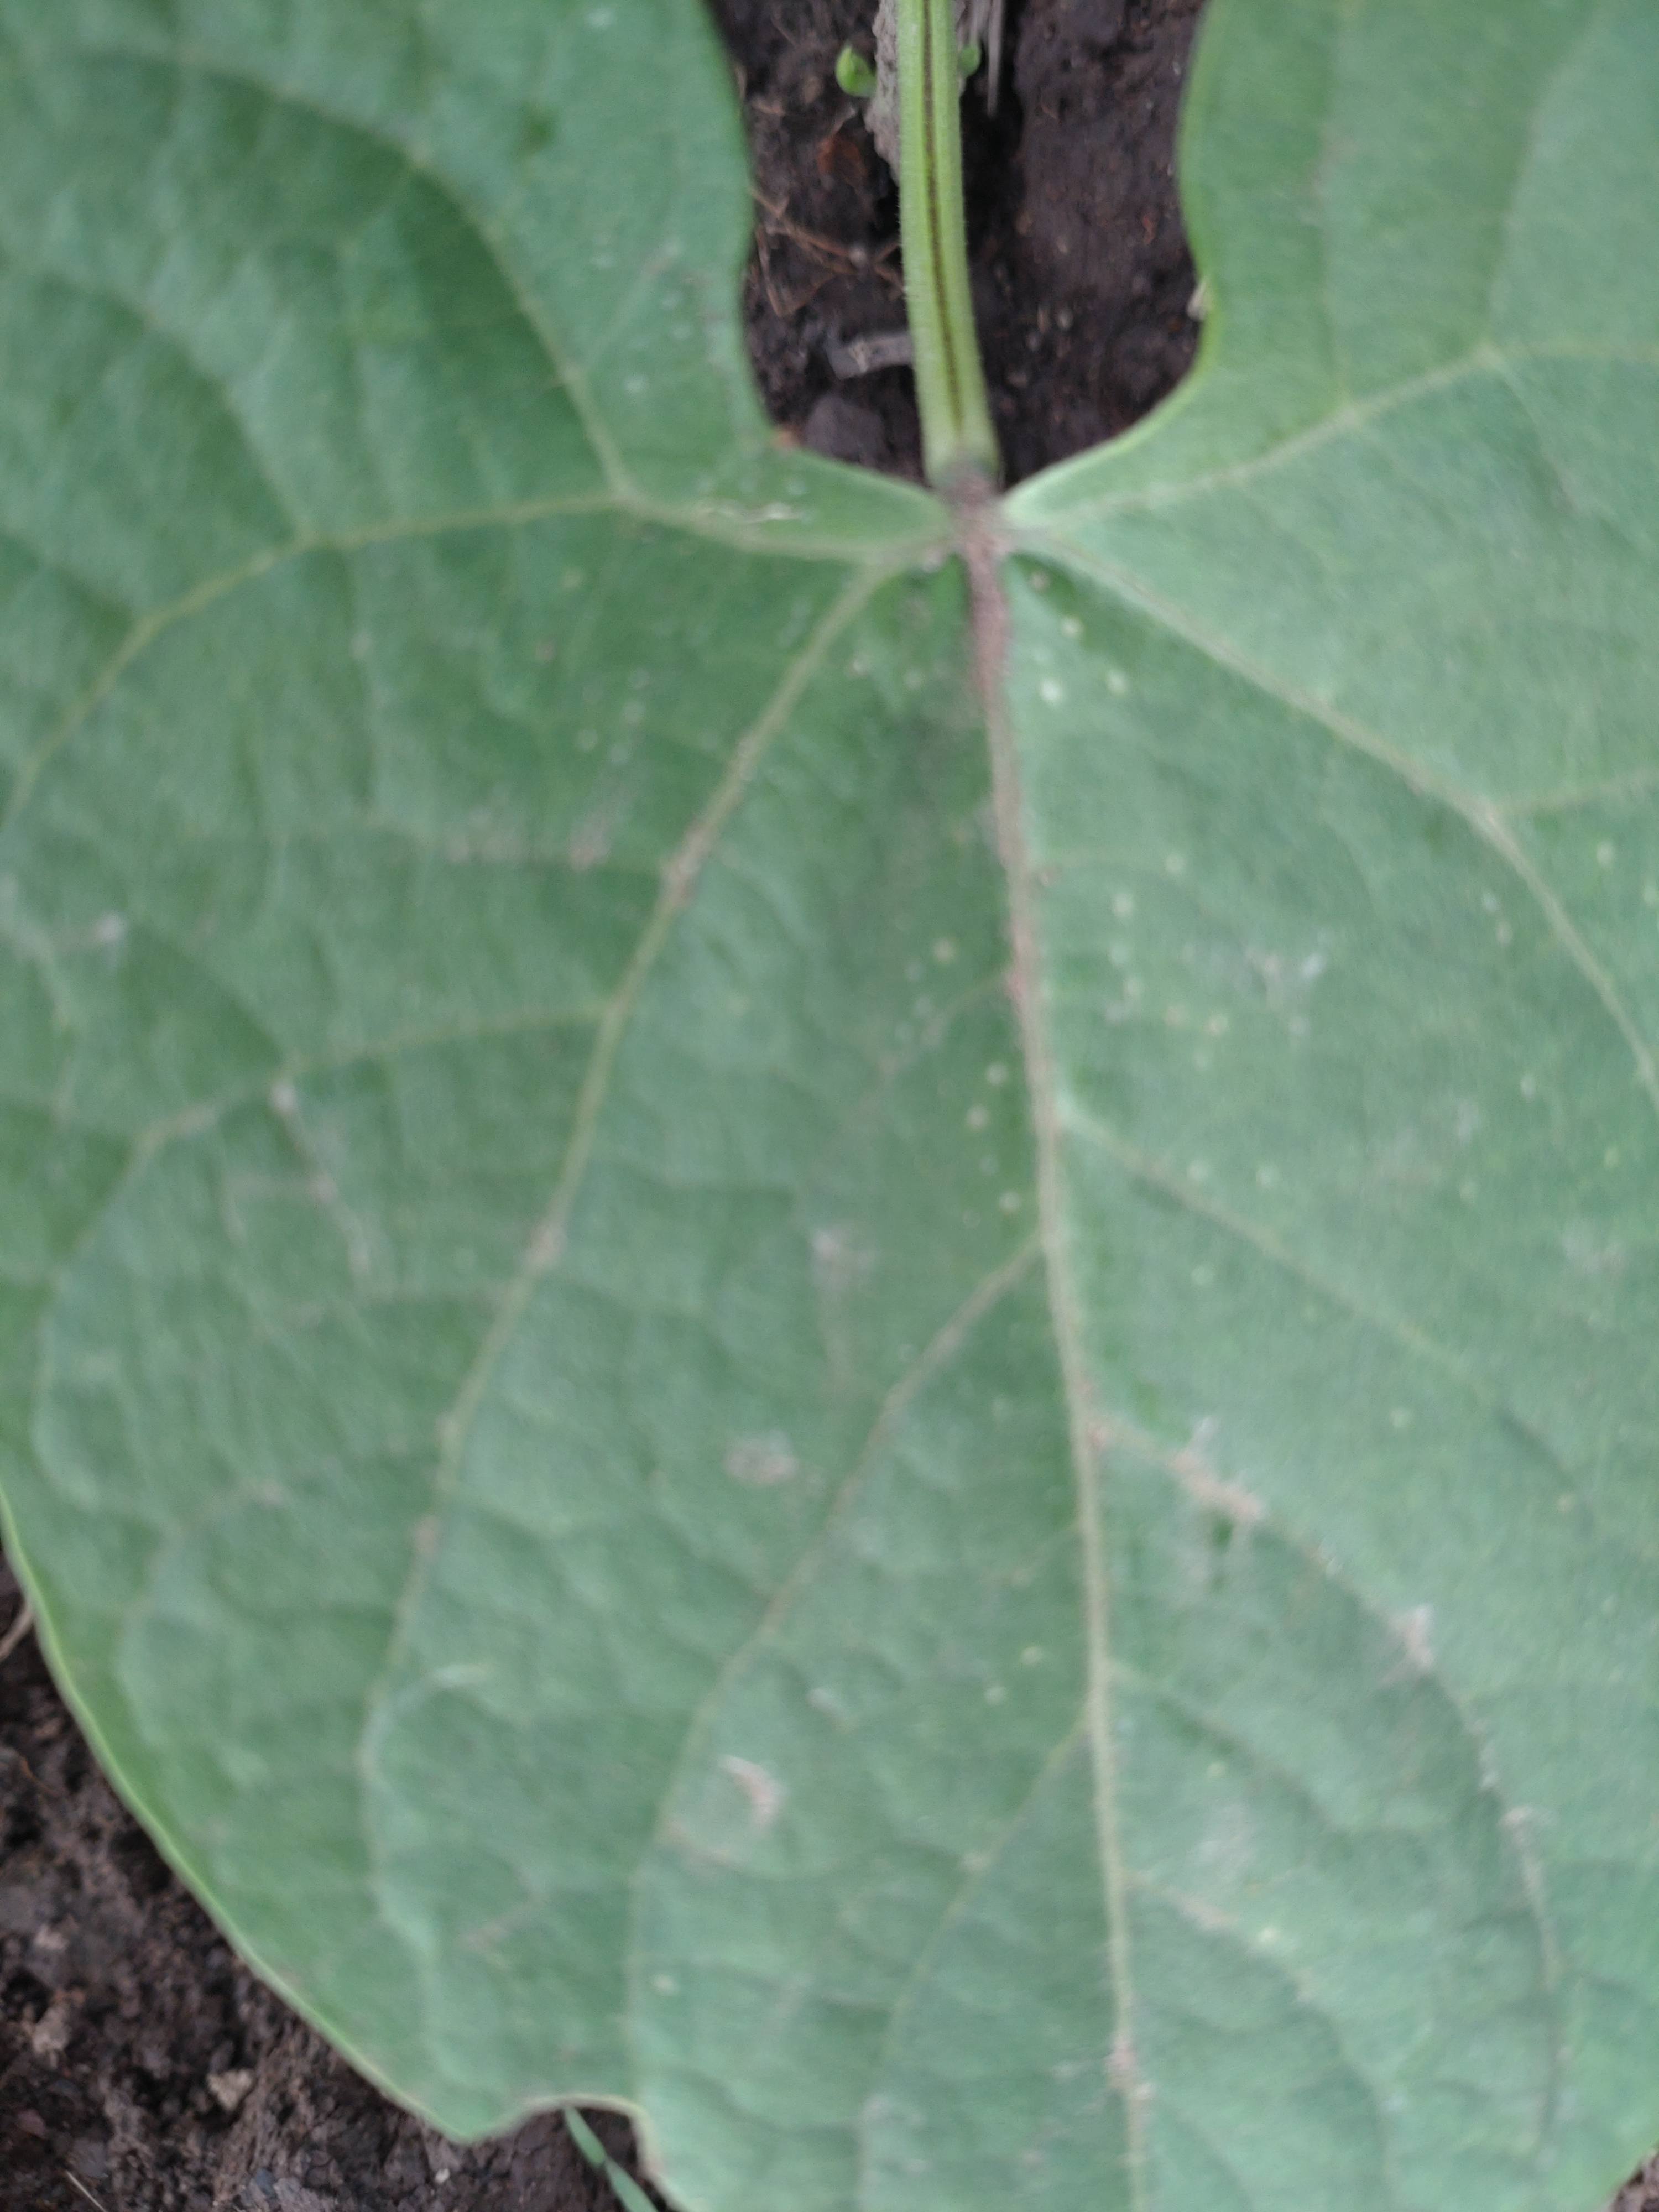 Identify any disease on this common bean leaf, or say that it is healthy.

healthy
